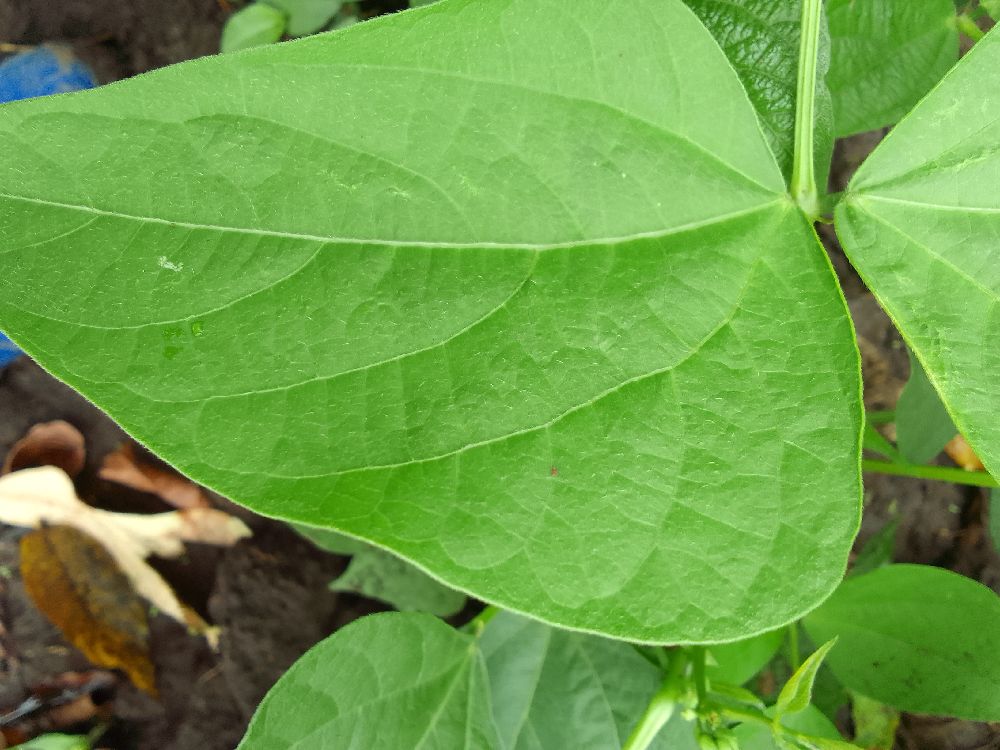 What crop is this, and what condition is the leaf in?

common bean, healthy
